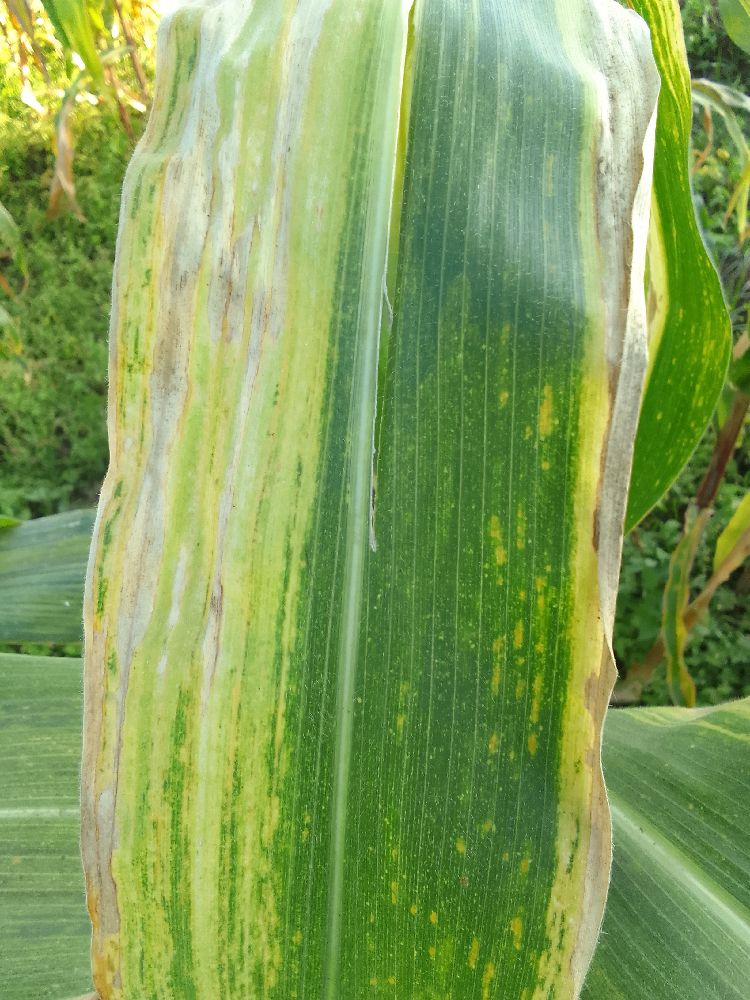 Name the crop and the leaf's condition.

maize, maize lethal necrosis
